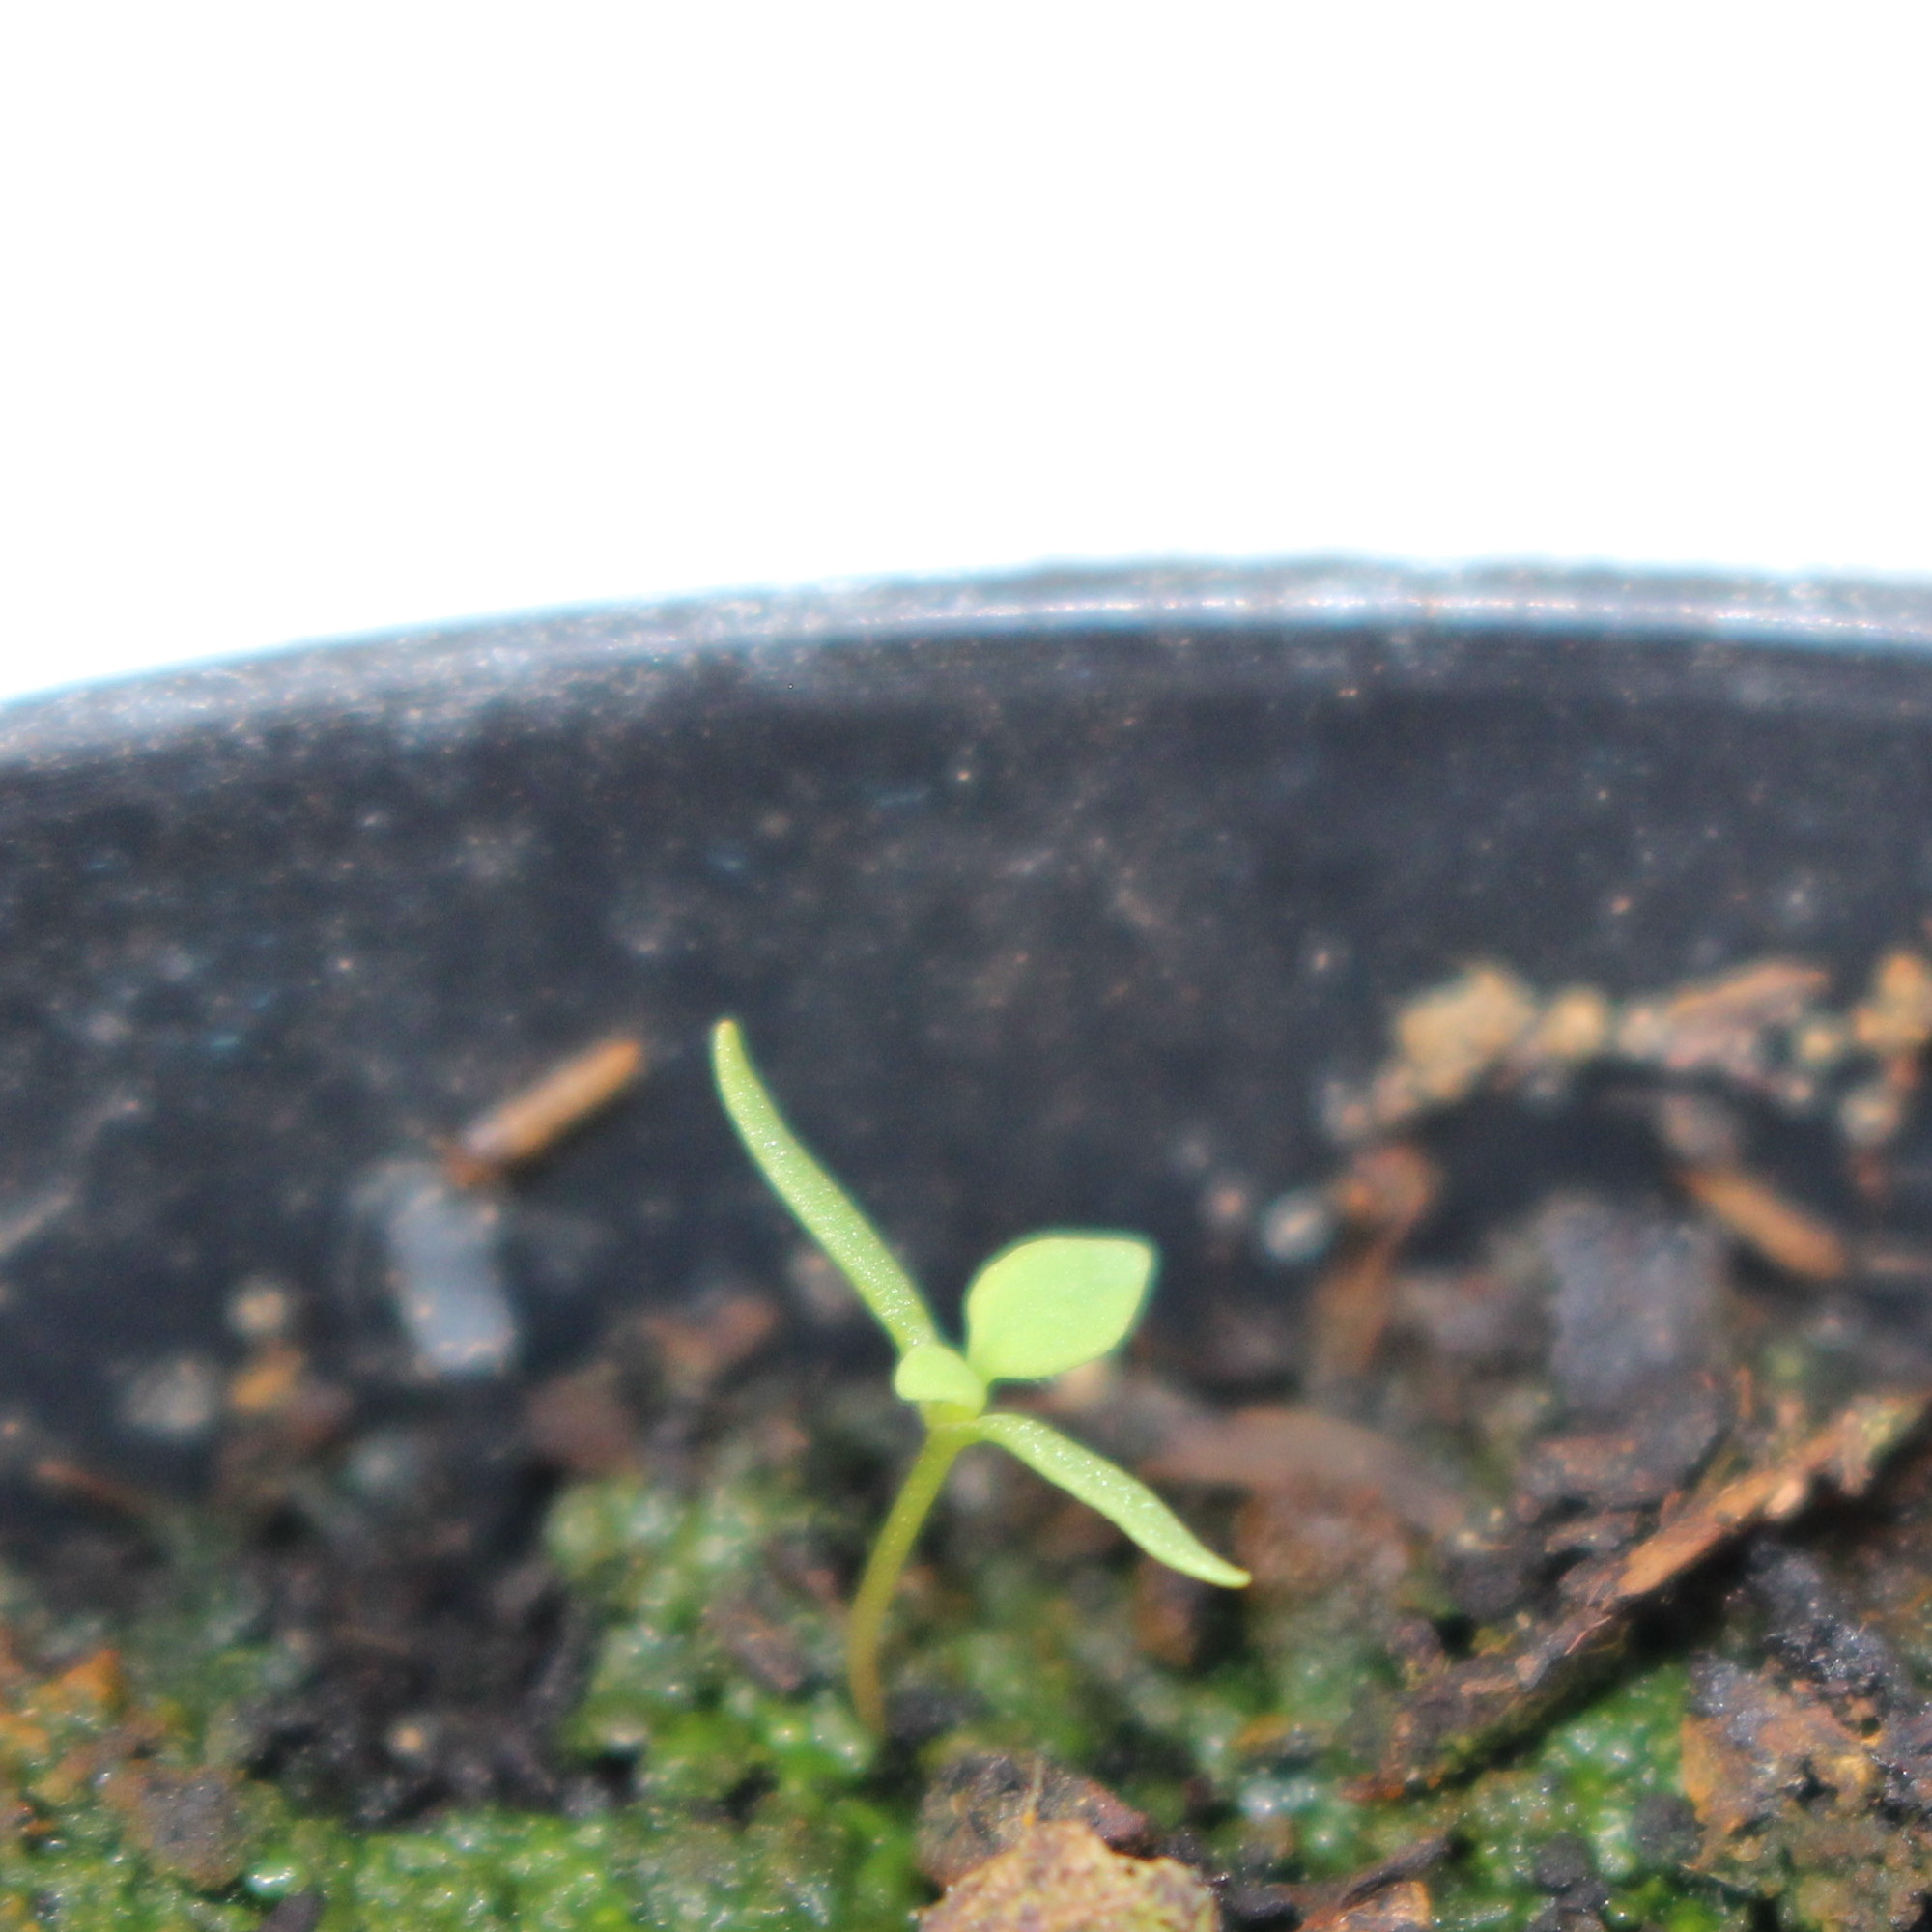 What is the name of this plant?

Papaver rhoeas
